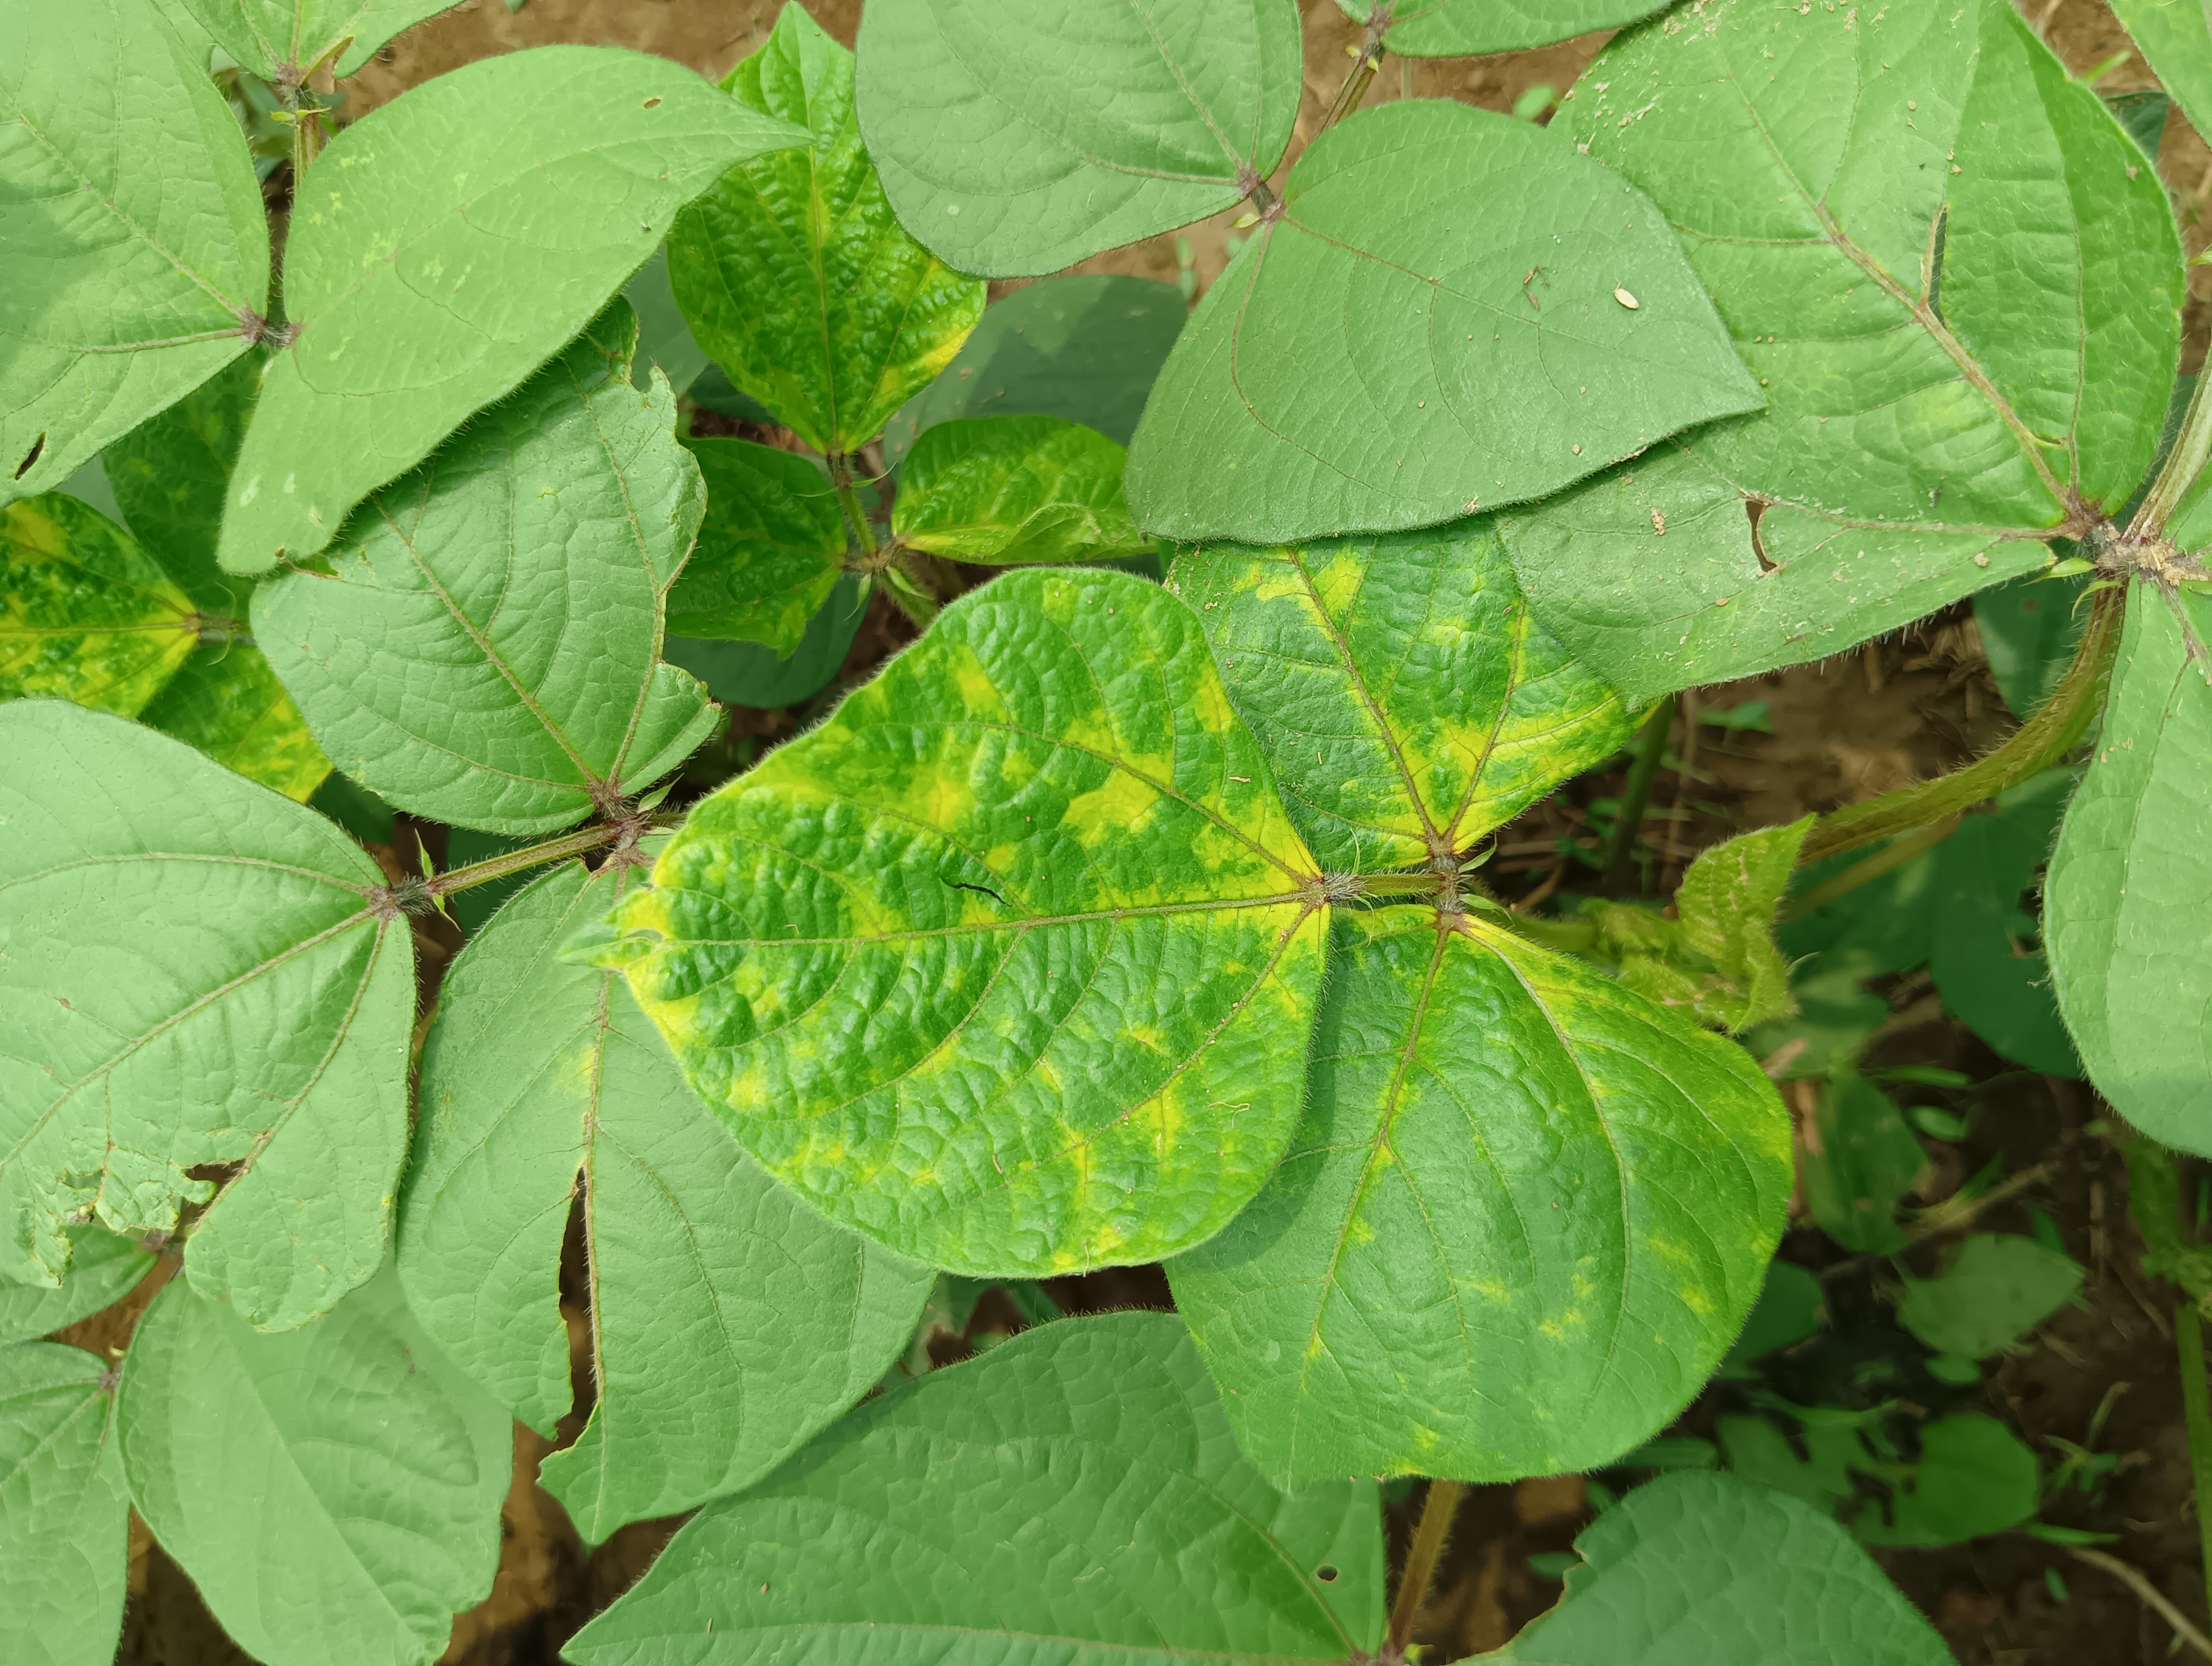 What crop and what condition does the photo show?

mungbean, yellow mosaic
